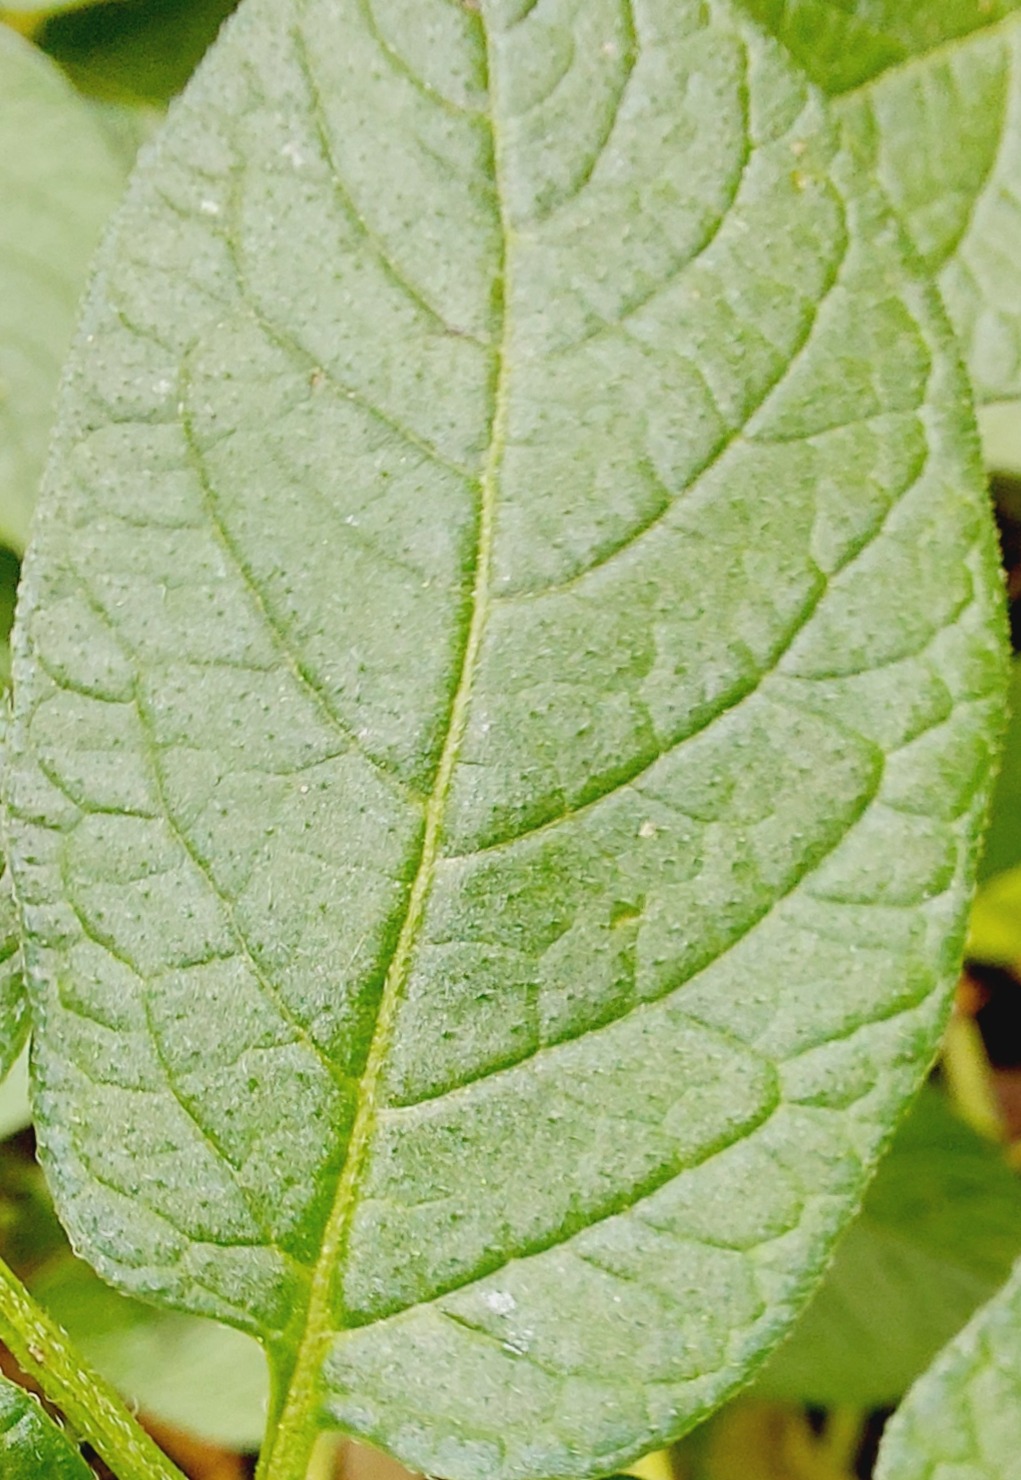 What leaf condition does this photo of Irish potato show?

healthy
